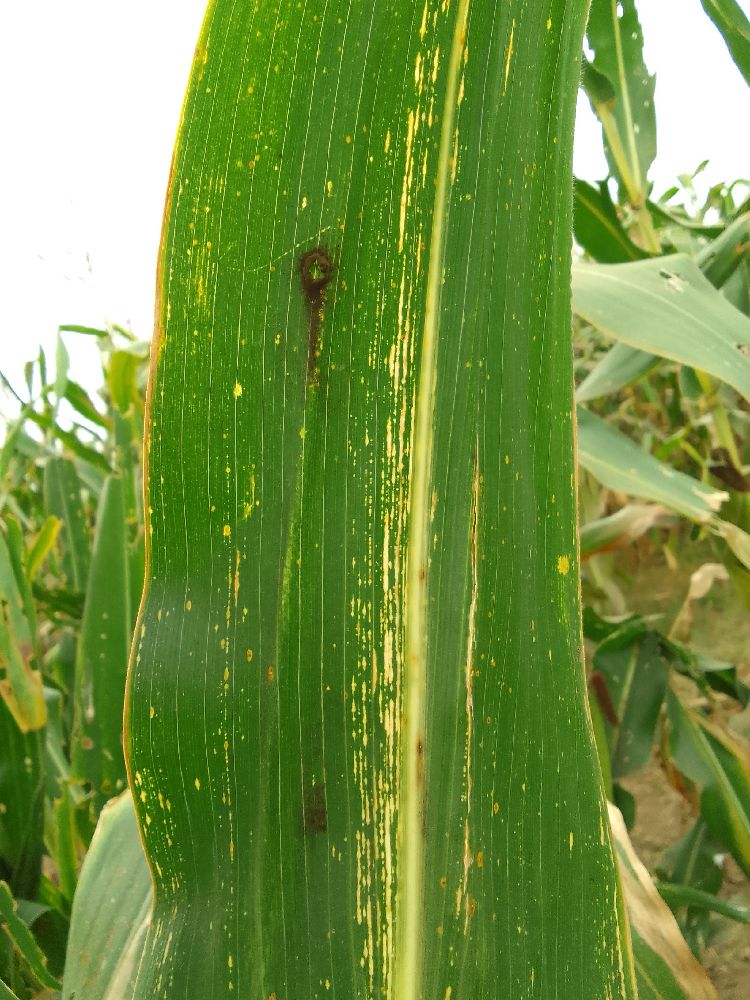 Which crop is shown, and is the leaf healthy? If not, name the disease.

maize, maize streak virus
